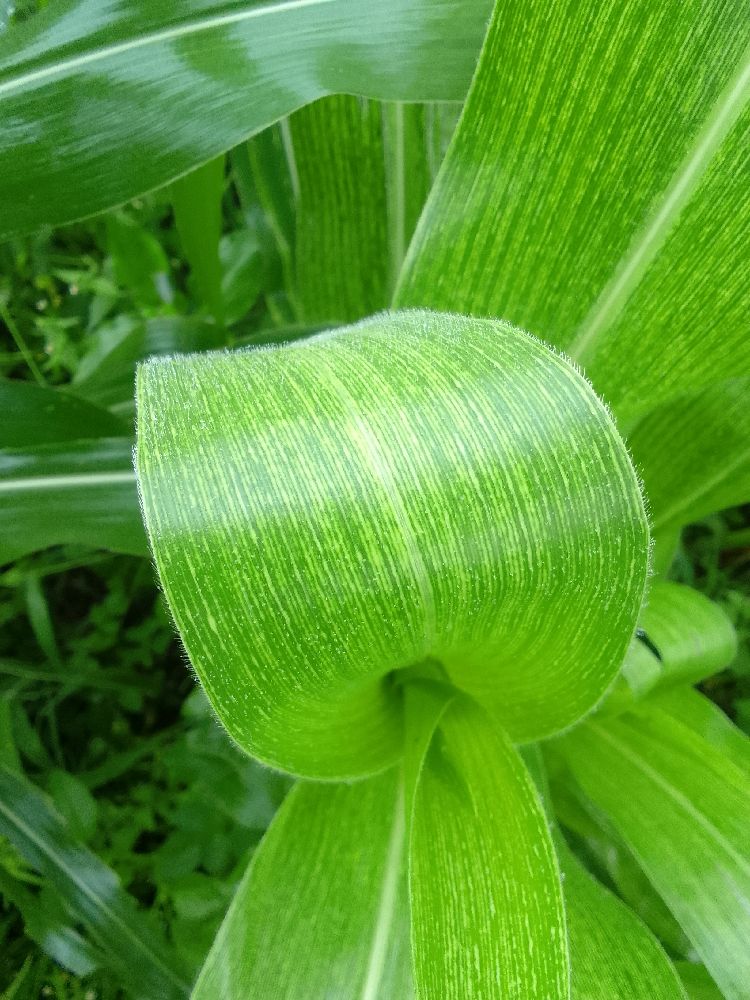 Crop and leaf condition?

maize, maize streak virus
